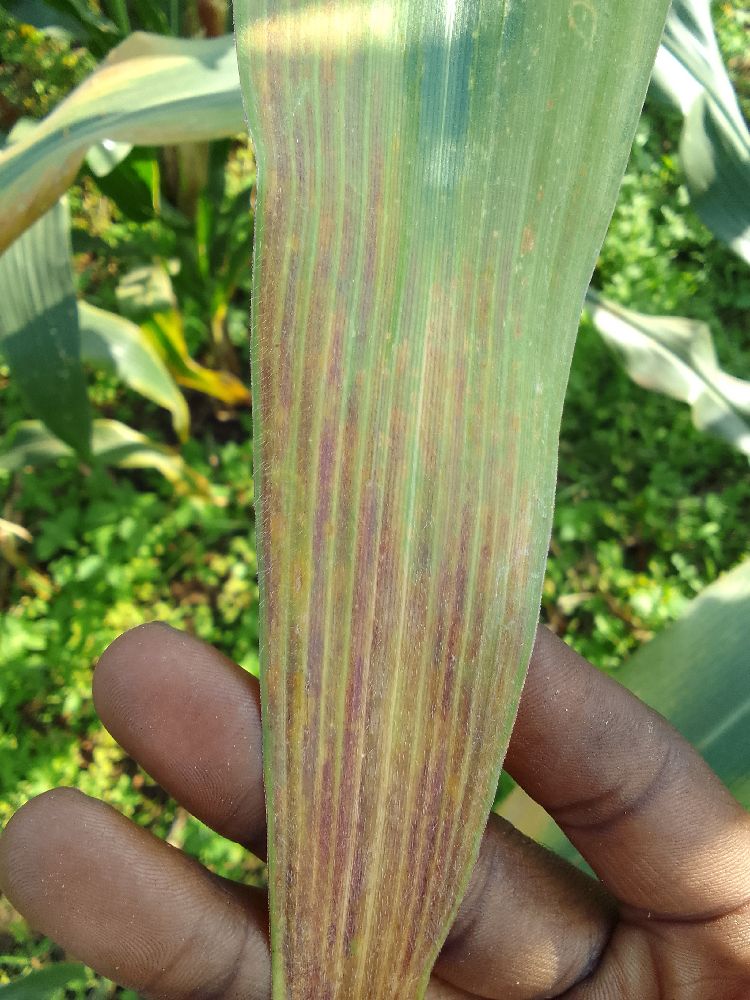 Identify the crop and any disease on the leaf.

maize, maize lethal necrosis
